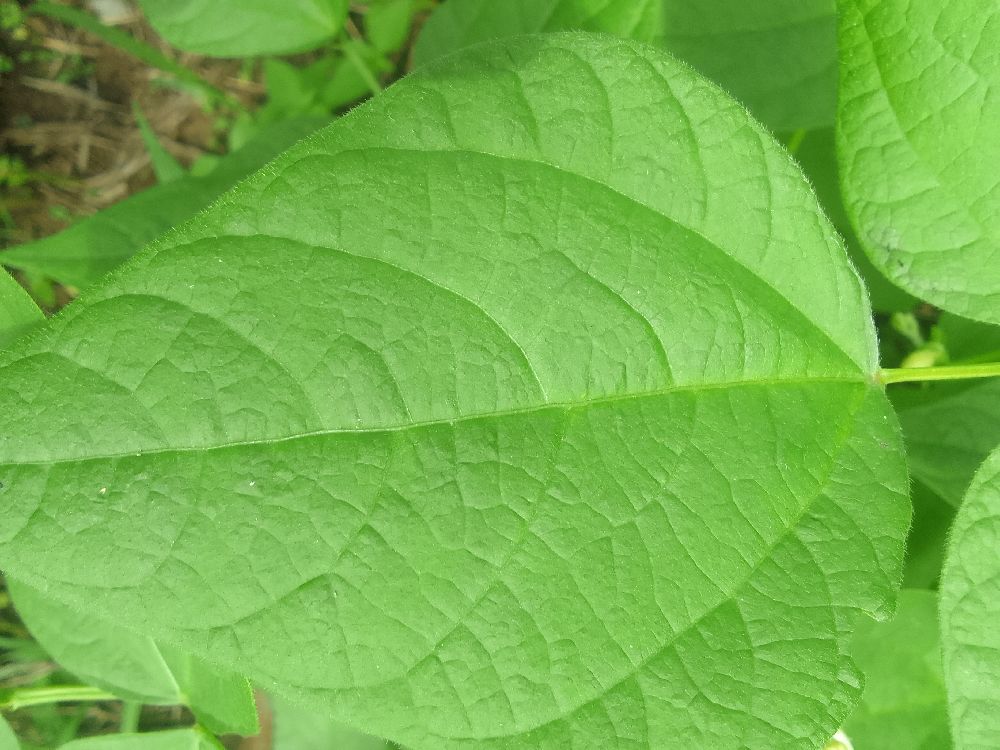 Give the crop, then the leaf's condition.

common bean, healthy
